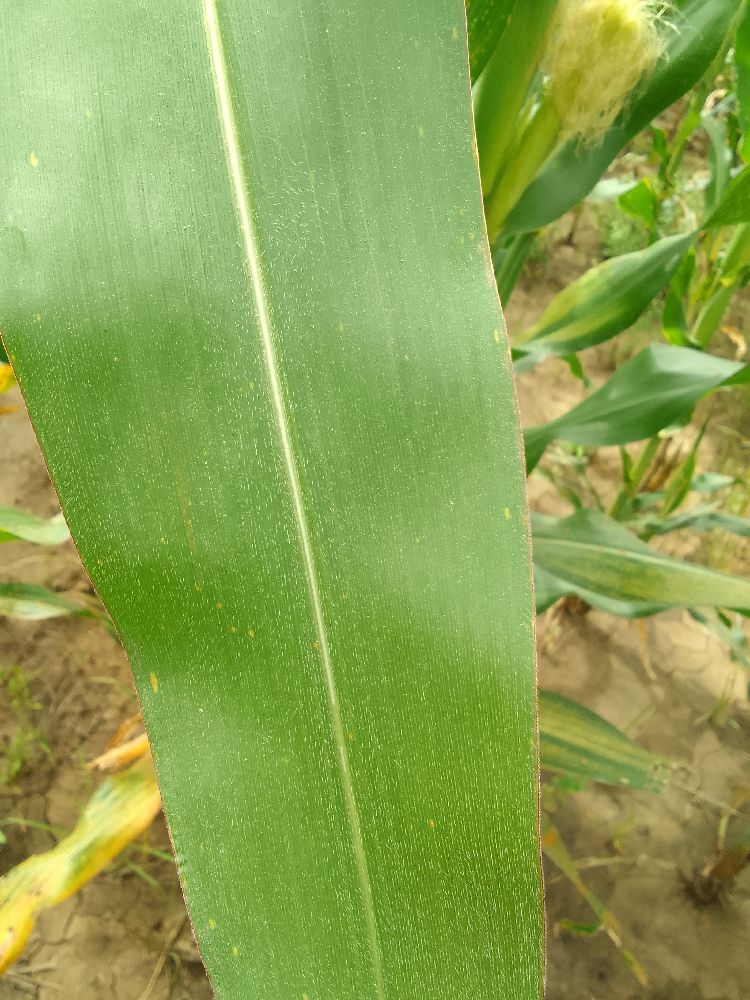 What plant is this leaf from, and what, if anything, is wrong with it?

maize, healthy
